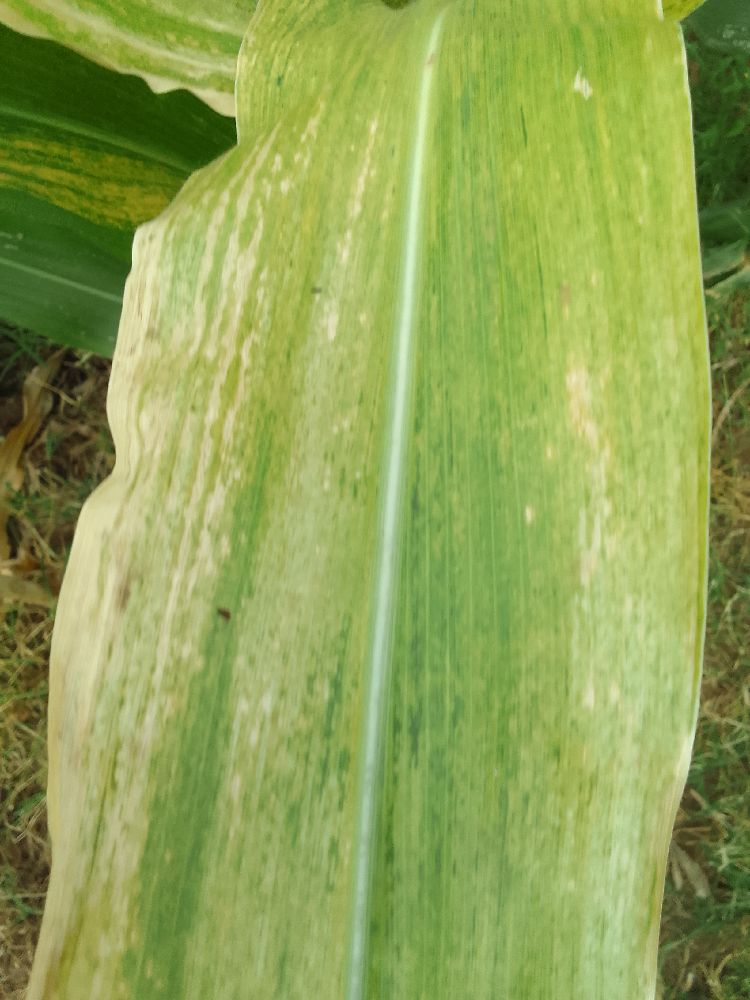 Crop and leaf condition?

maize, maize lethal necrosis
